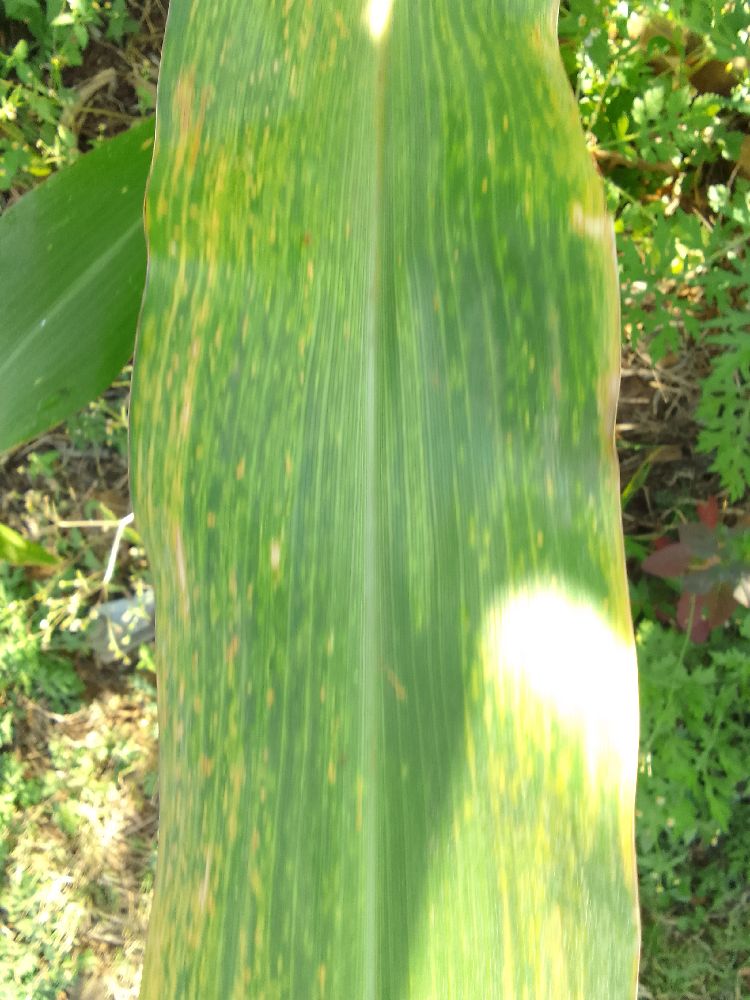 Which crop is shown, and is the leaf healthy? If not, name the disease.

maize, maize lethal necrosis
